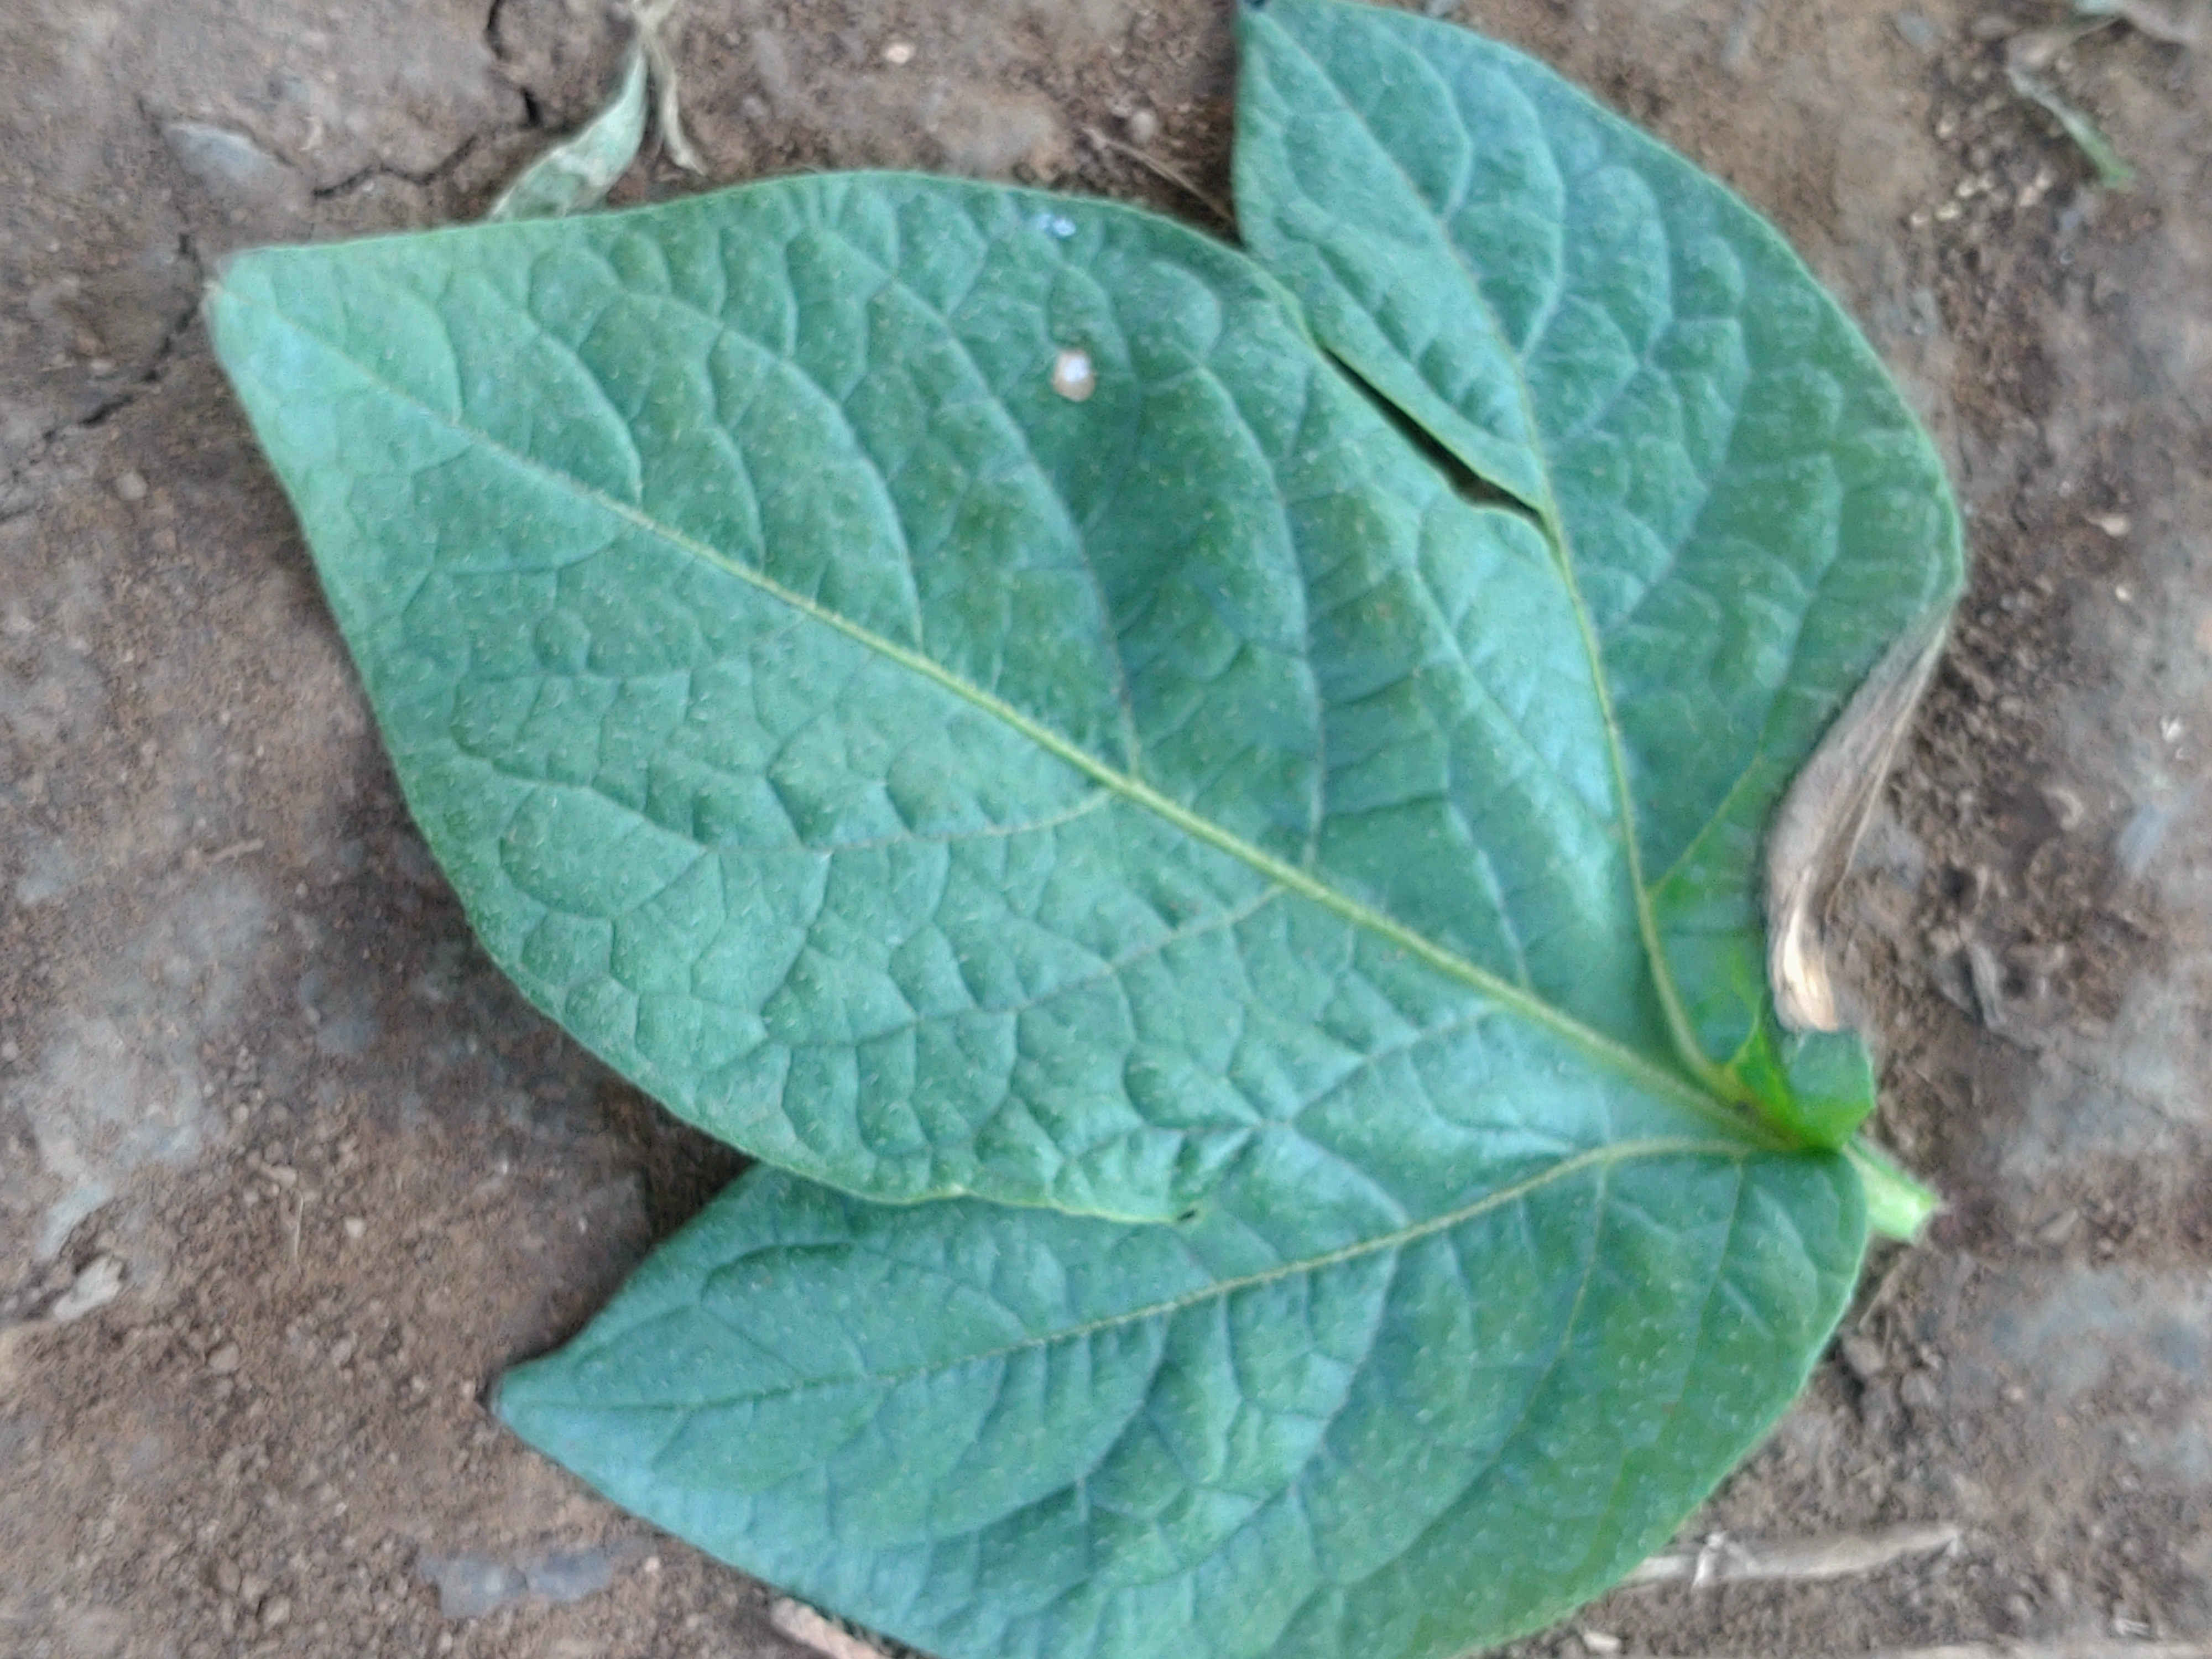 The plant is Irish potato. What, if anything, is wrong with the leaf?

early blight
